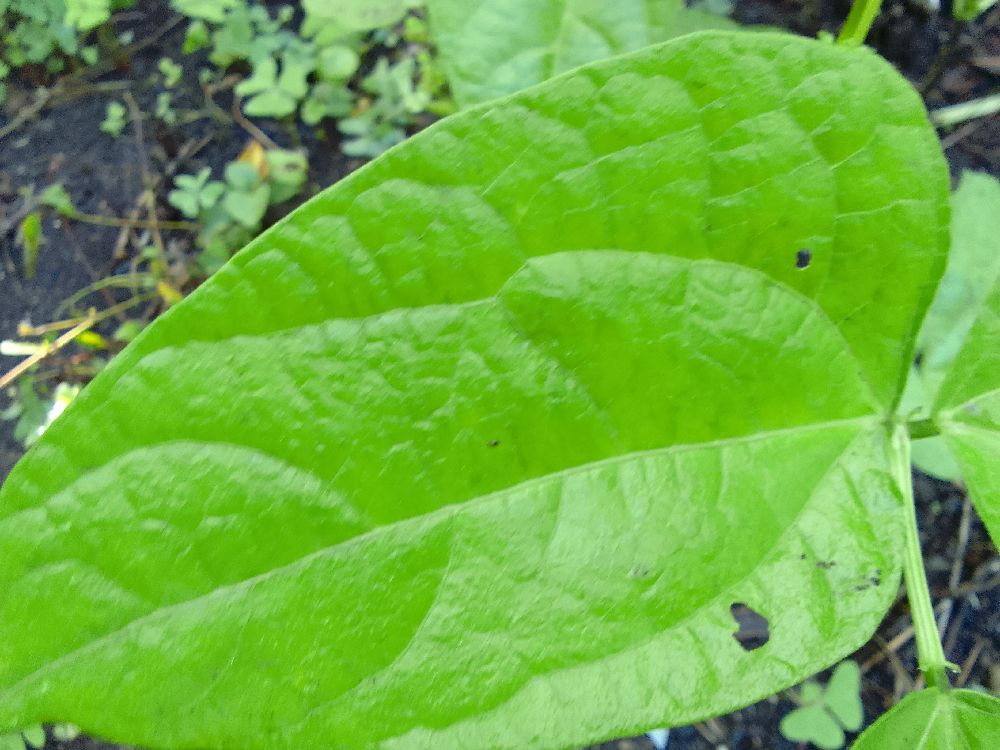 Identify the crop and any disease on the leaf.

common bean, healthy
